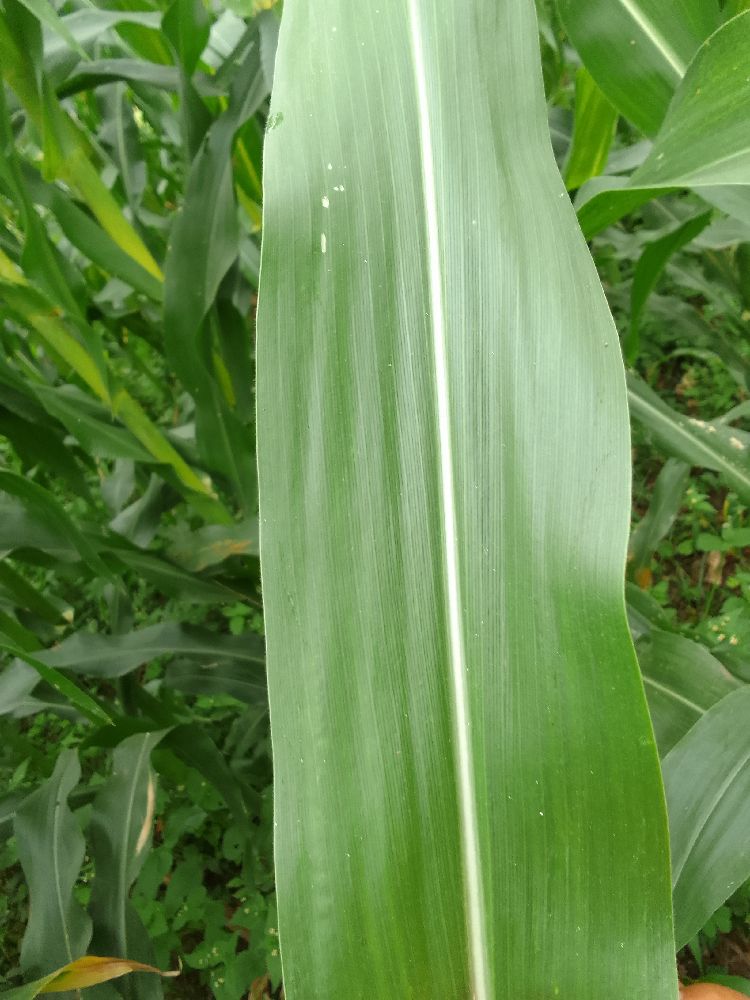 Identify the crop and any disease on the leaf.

maize, healthy
